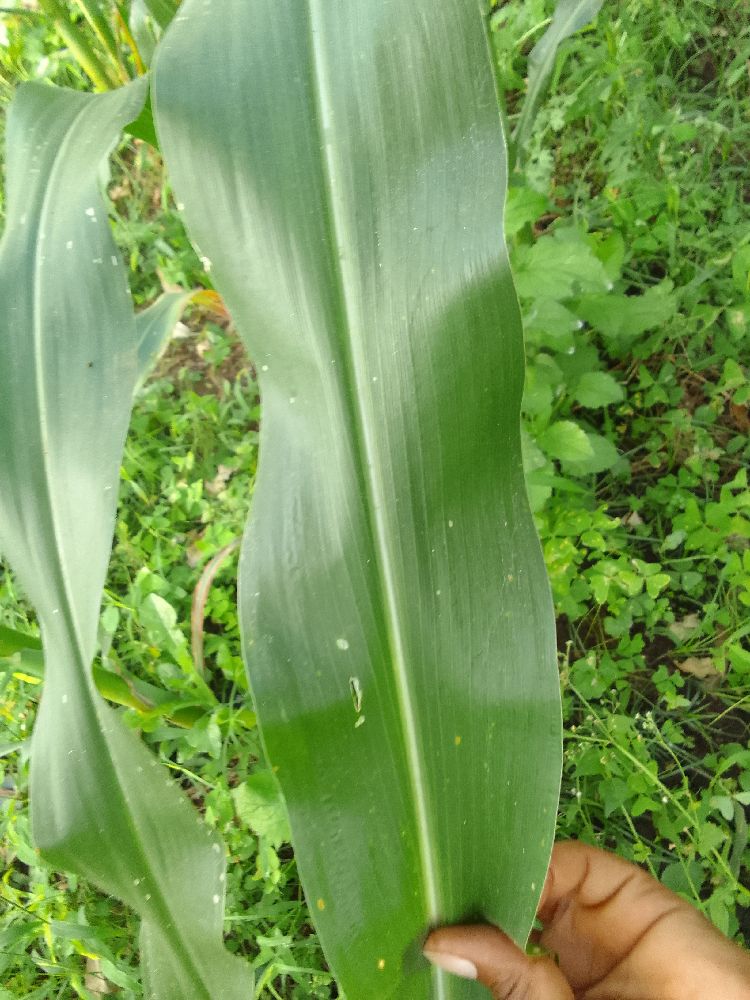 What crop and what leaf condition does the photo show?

maize, healthy
